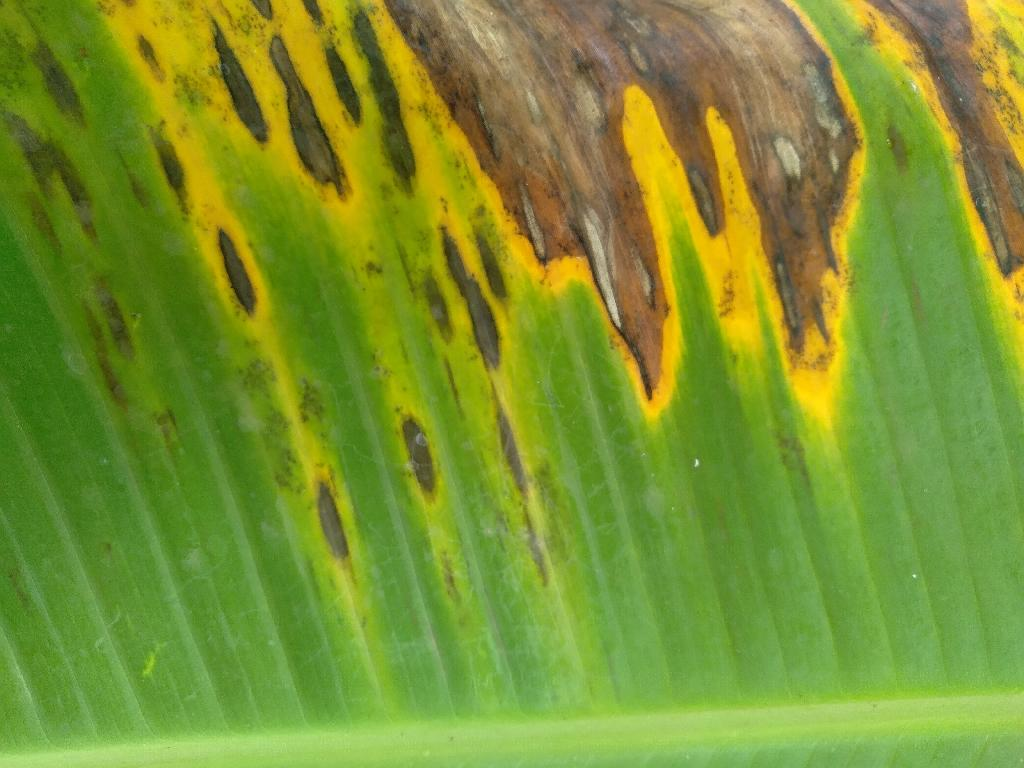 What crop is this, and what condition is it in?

banana, black sigatoka
